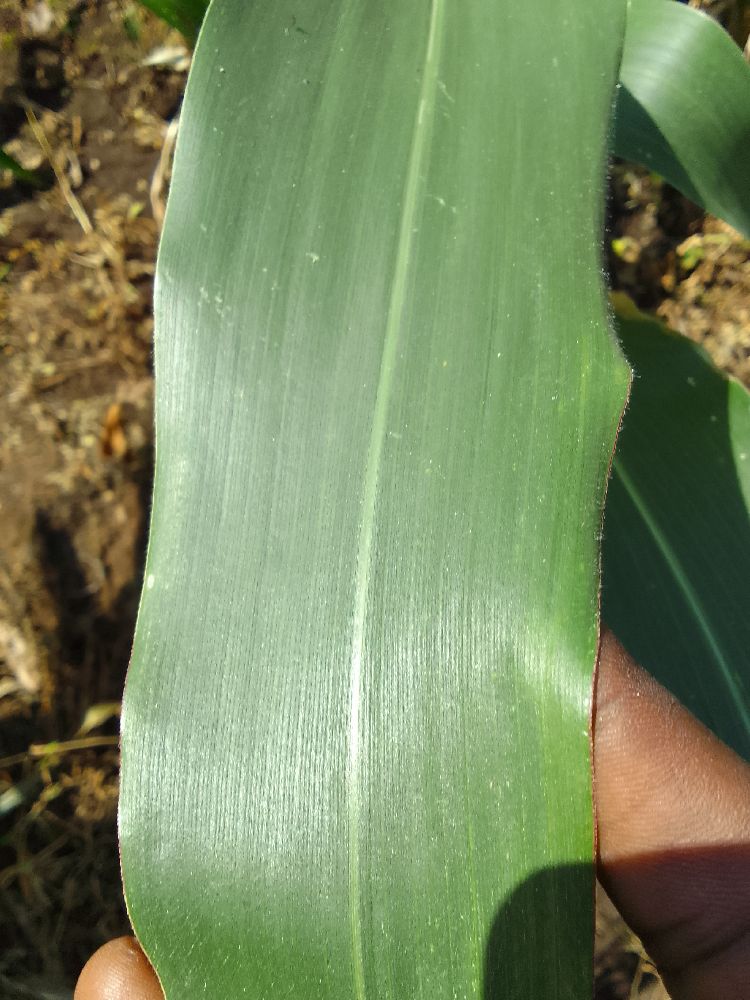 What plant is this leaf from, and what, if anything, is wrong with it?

maize, healthy
